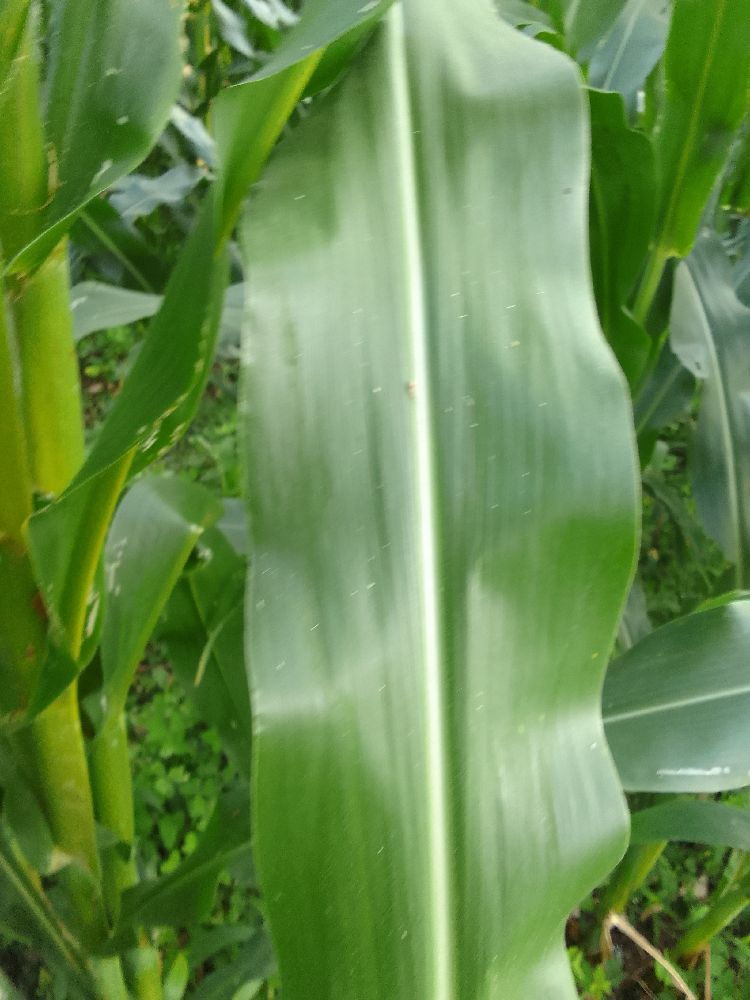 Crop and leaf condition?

maize, healthy
